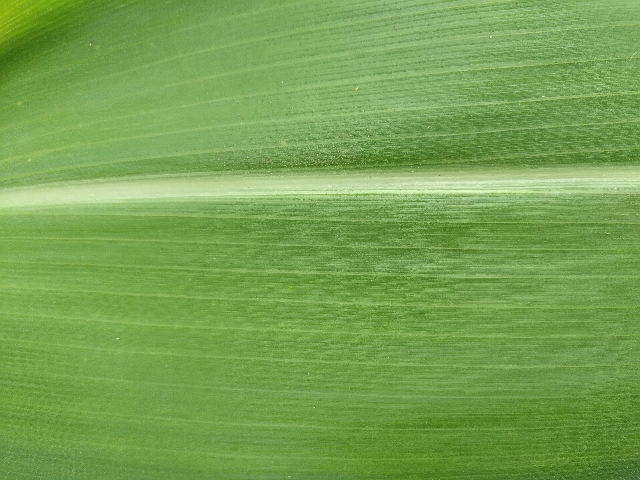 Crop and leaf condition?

maize, healthy
